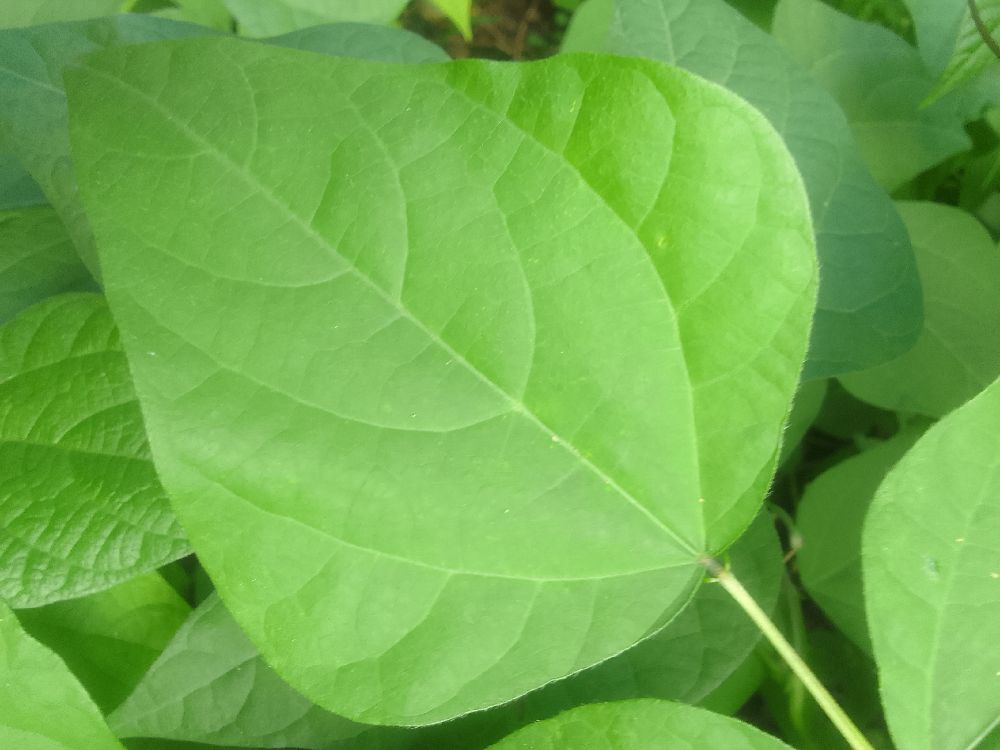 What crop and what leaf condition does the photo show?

common bean, healthy
